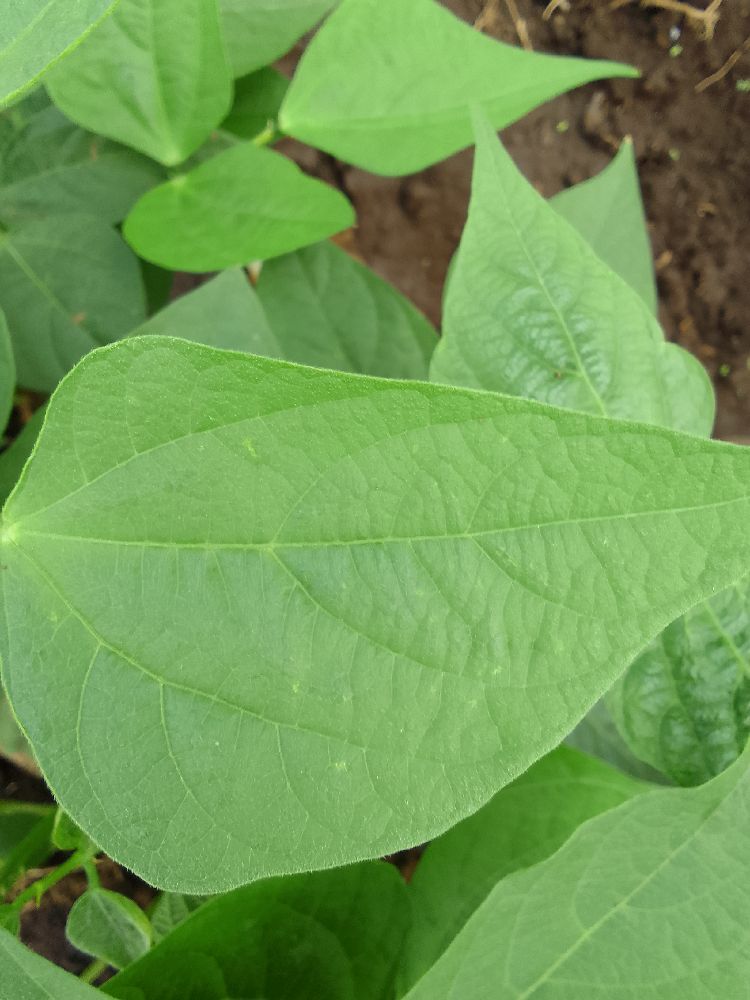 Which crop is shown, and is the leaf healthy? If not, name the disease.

common bean, healthy
